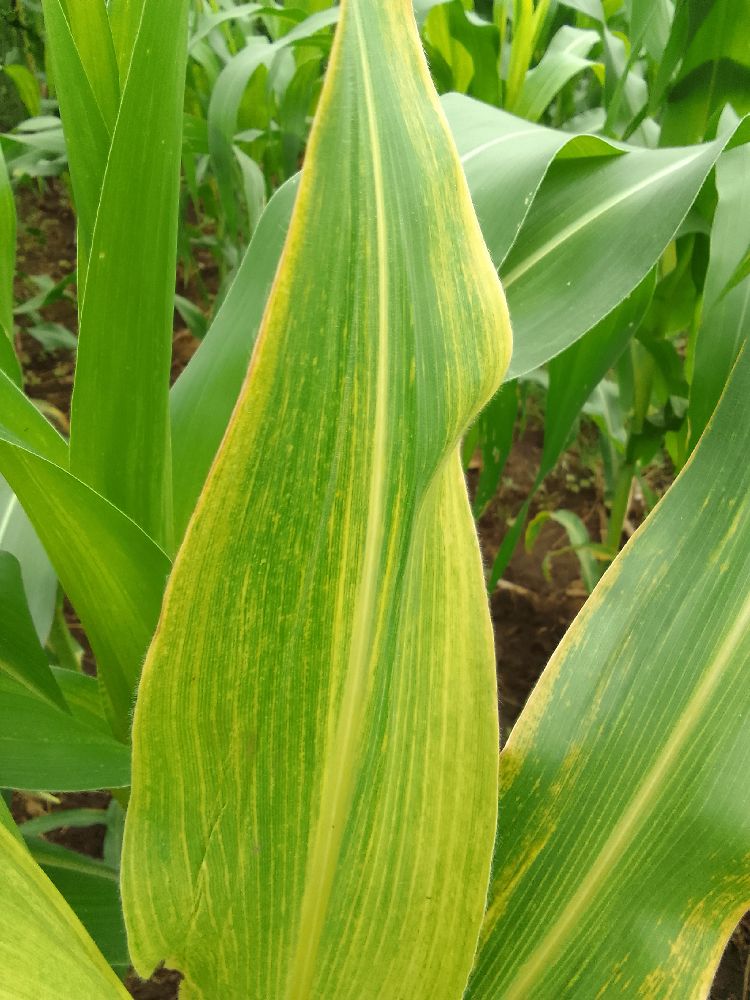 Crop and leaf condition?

maize, maize lethal necrosis
